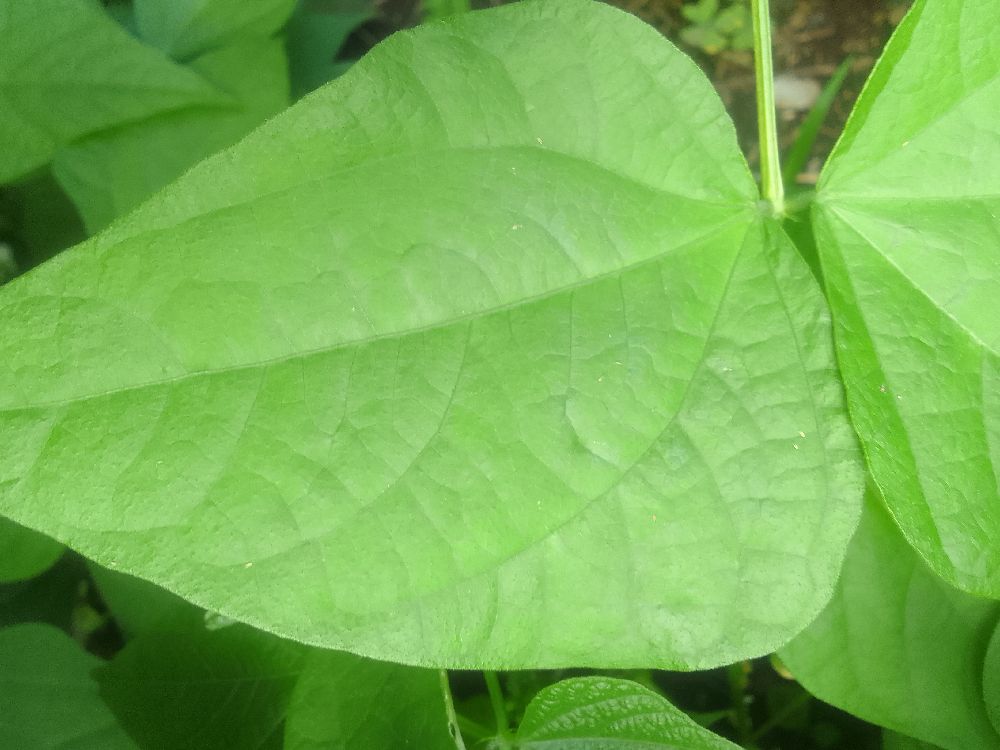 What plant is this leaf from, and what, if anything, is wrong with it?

common bean, healthy
